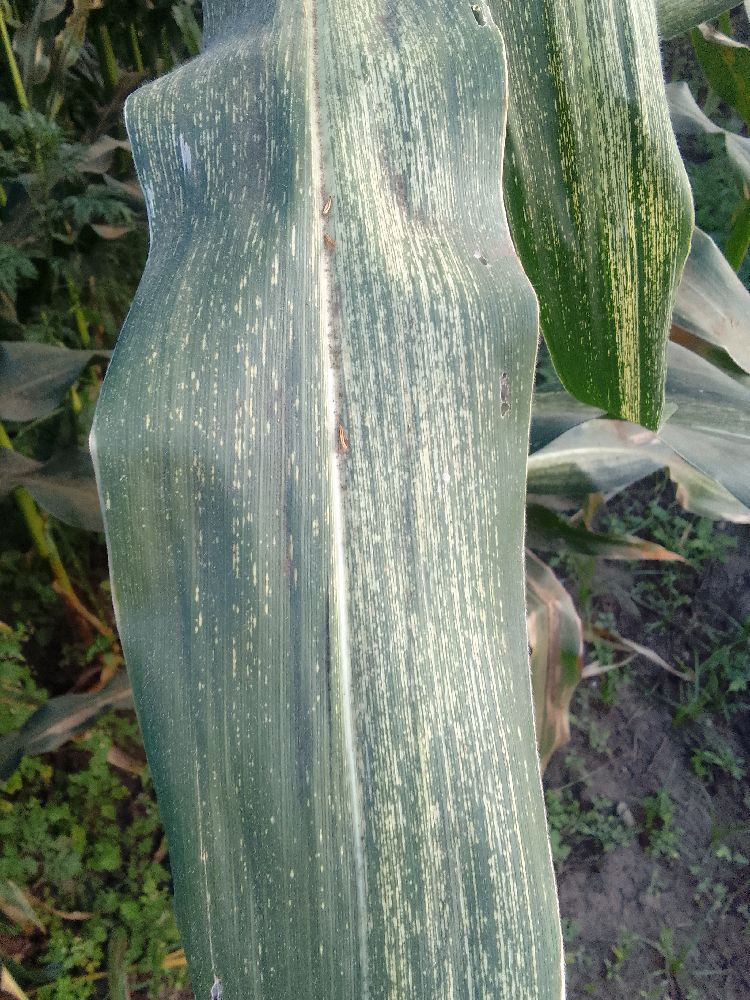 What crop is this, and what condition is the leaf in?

maize, maize streak virus
